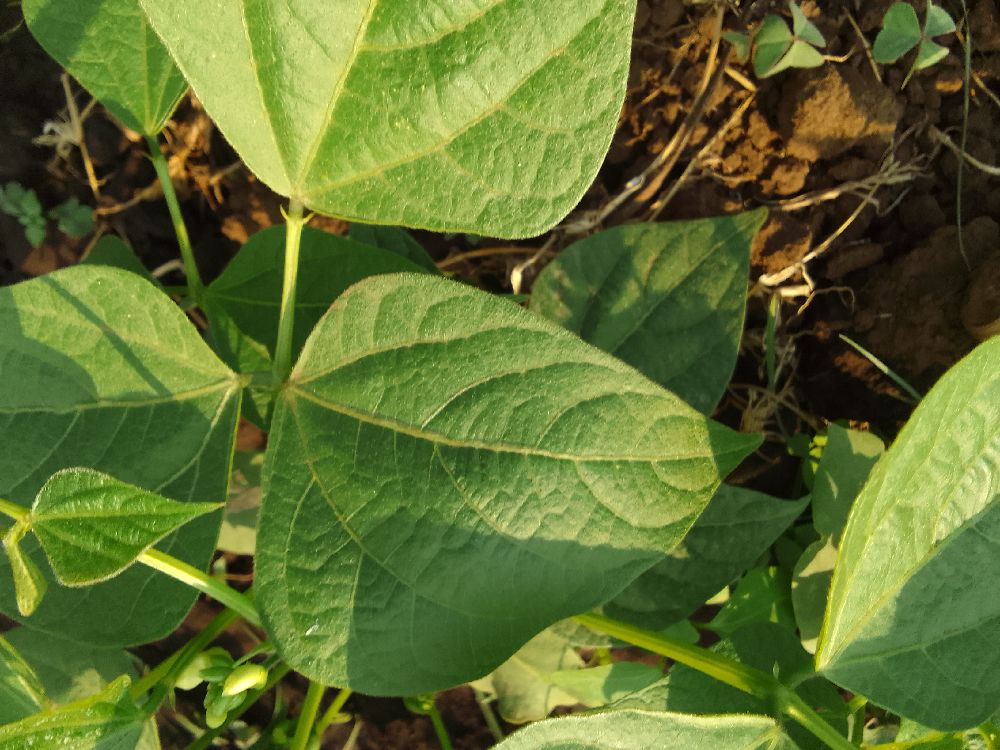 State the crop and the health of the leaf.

common bean, healthy
